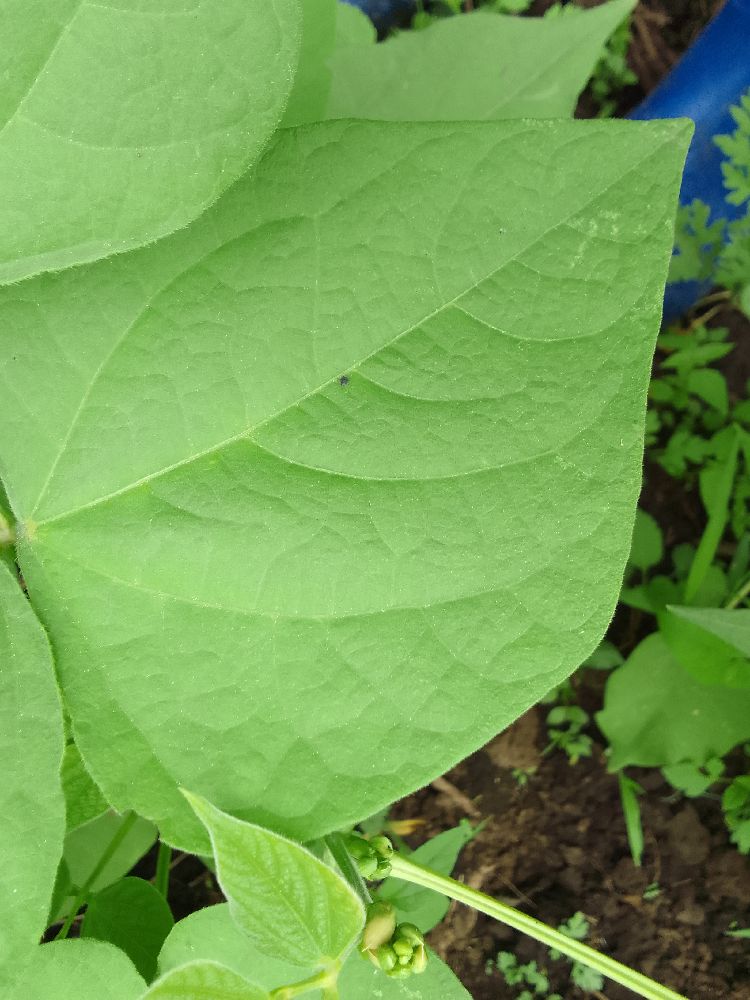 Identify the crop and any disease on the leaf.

common bean, healthy
